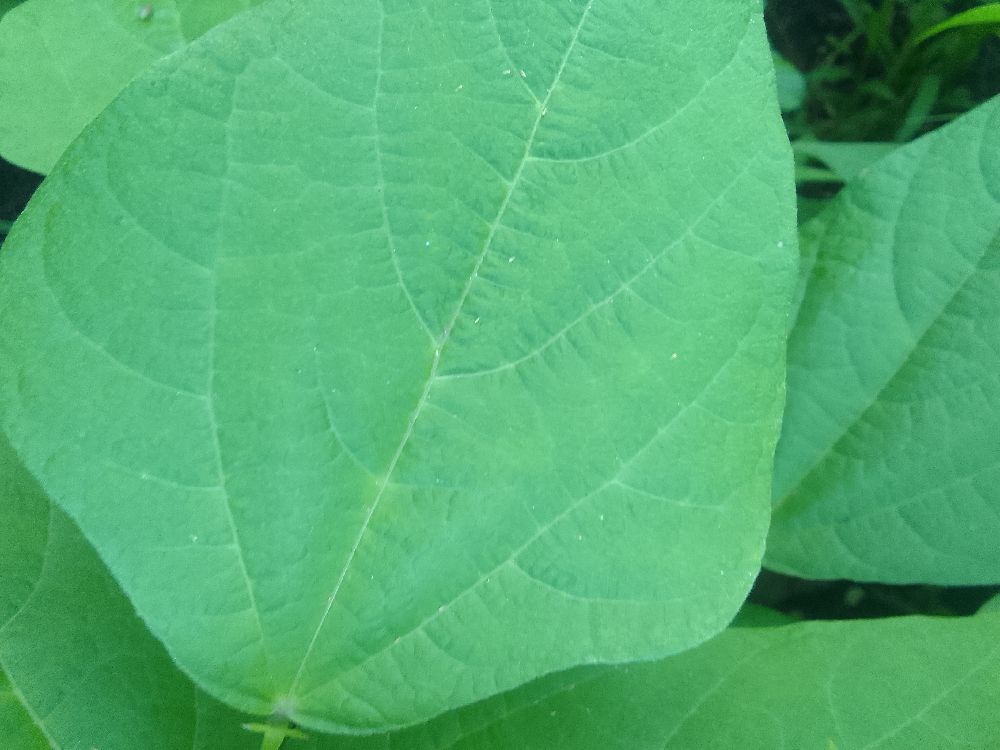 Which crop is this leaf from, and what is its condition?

common bean, healthy
